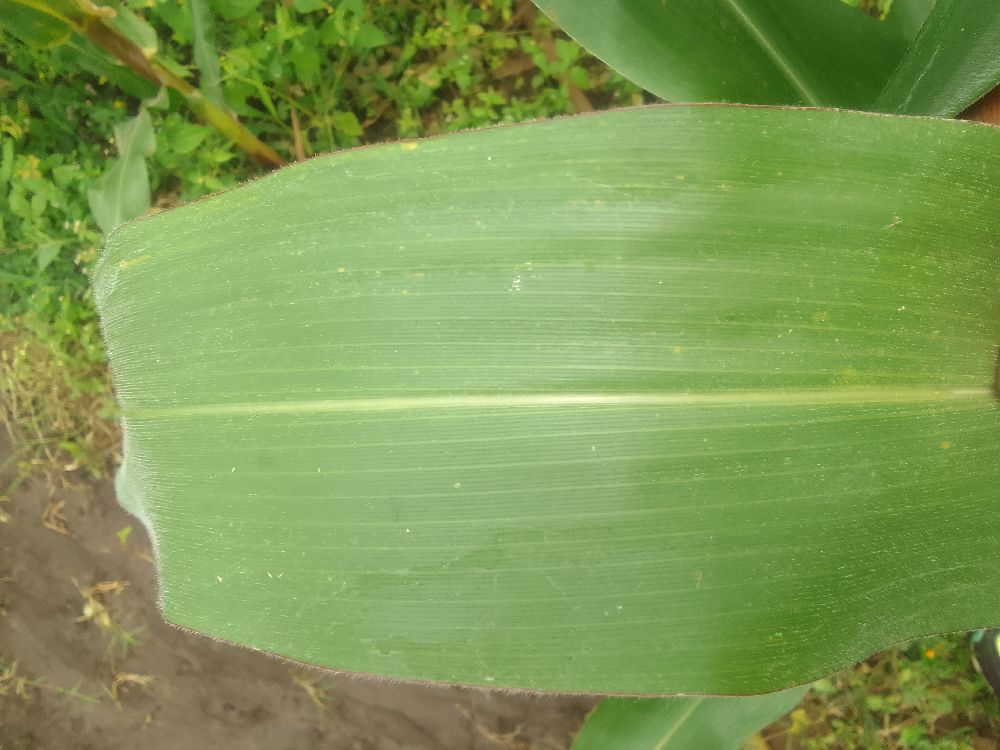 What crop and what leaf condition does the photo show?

maize, healthy
